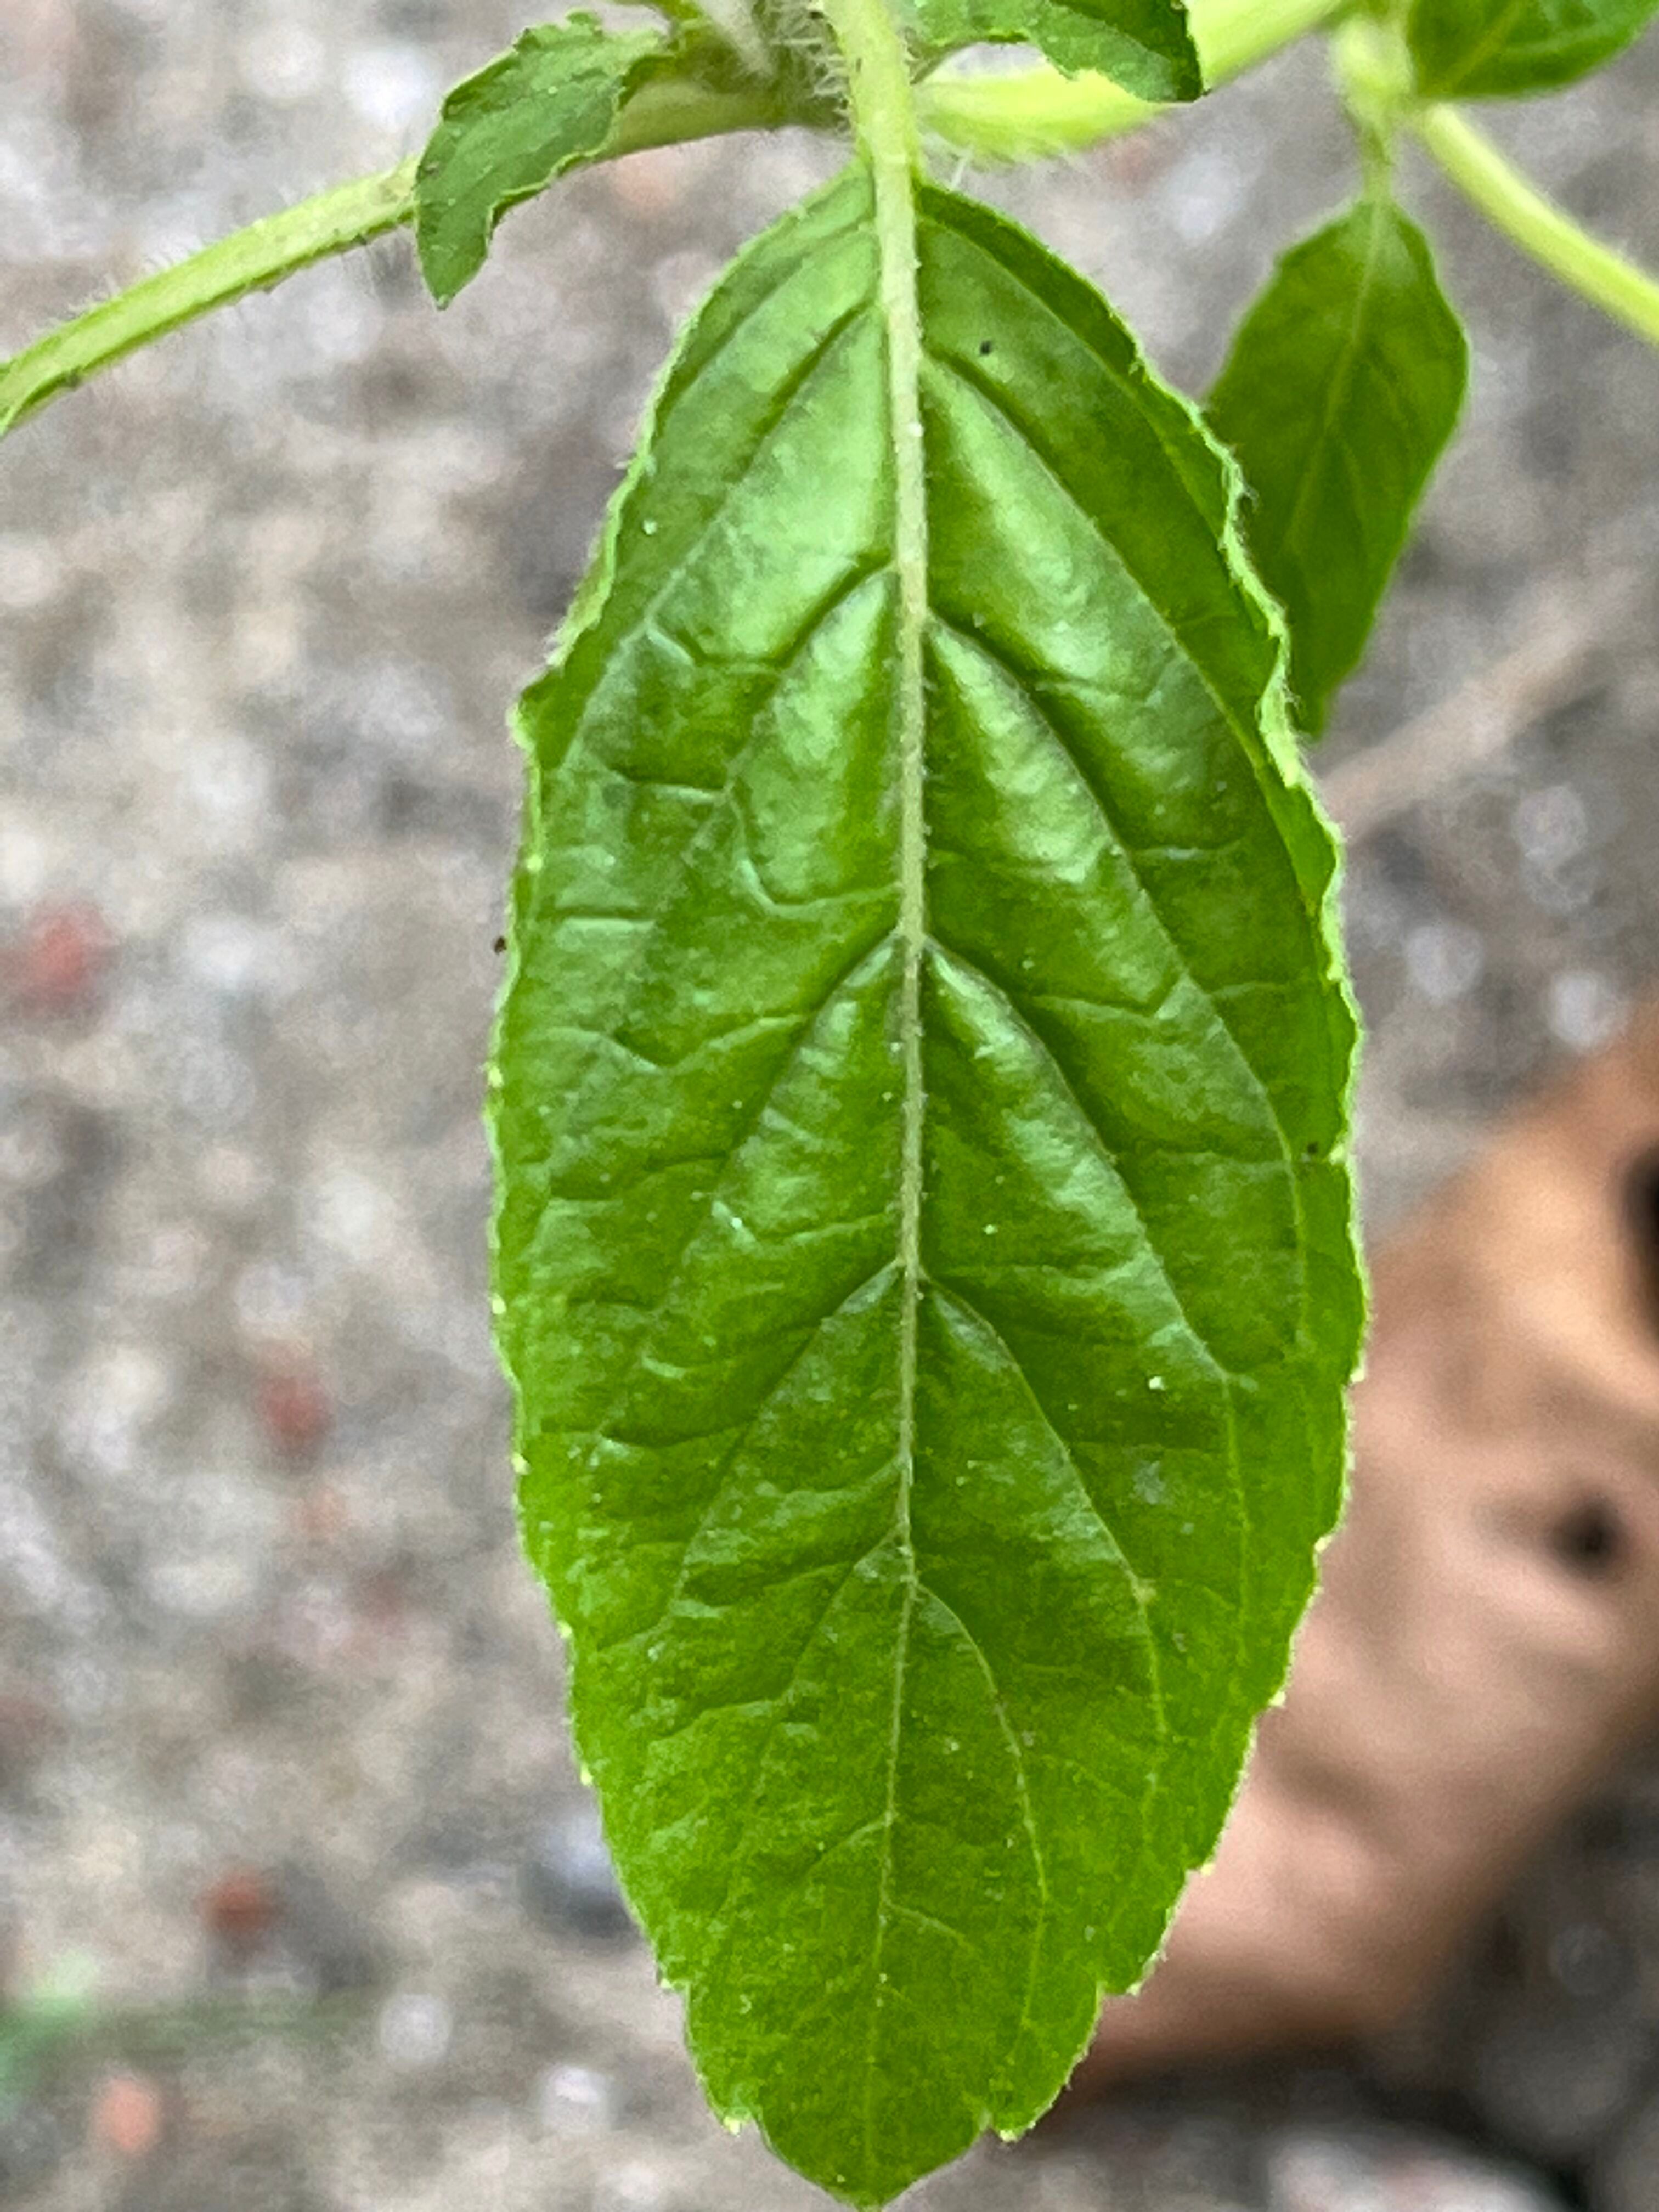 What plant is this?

tulshi
